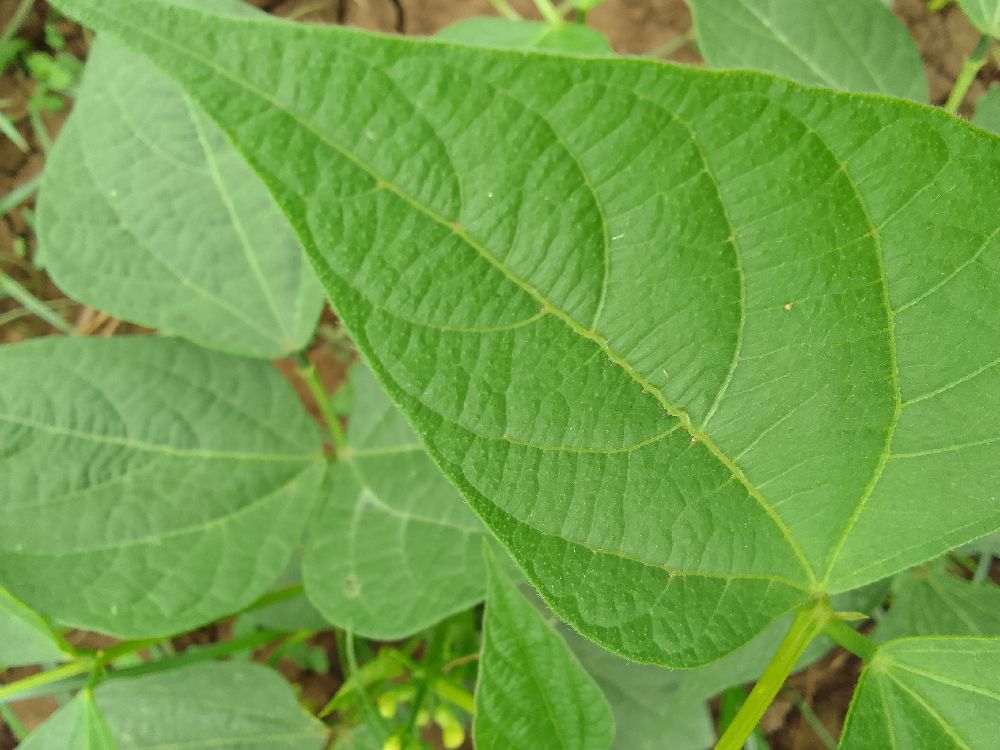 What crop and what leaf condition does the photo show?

common bean, healthy
